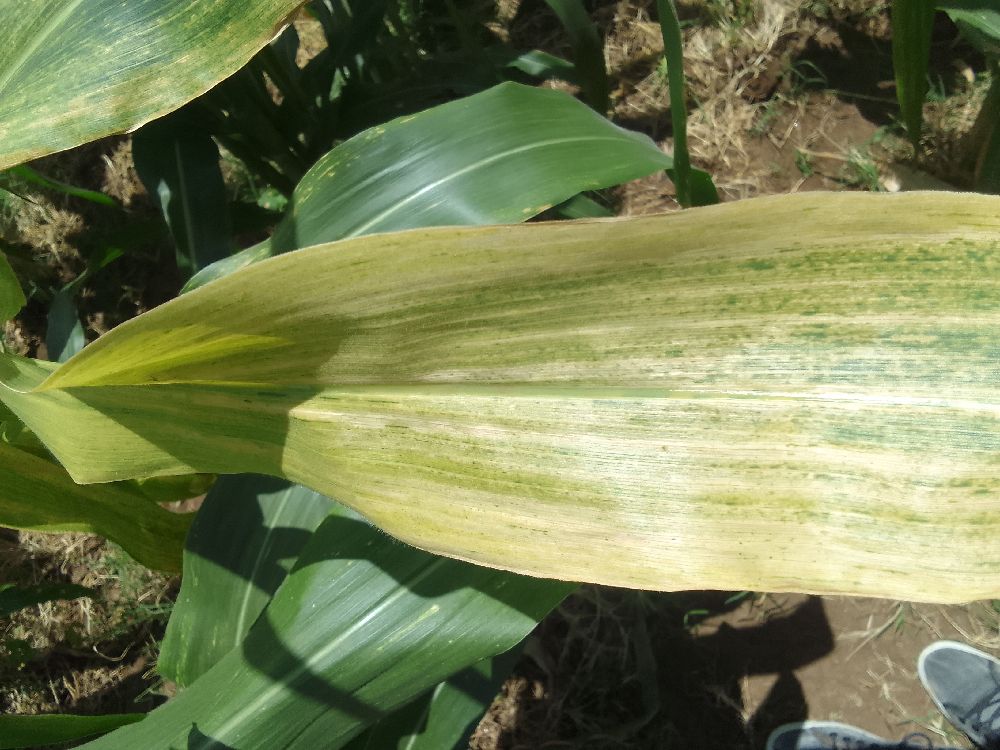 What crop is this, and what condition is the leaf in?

maize, maize lethal necrosis
